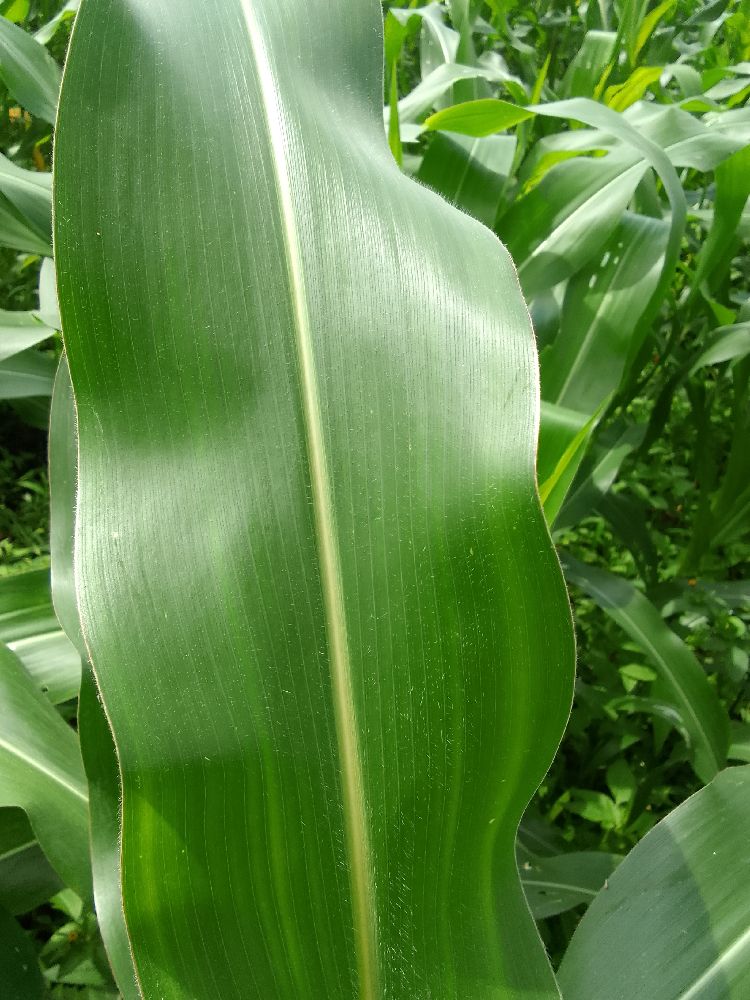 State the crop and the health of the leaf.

maize, healthy
